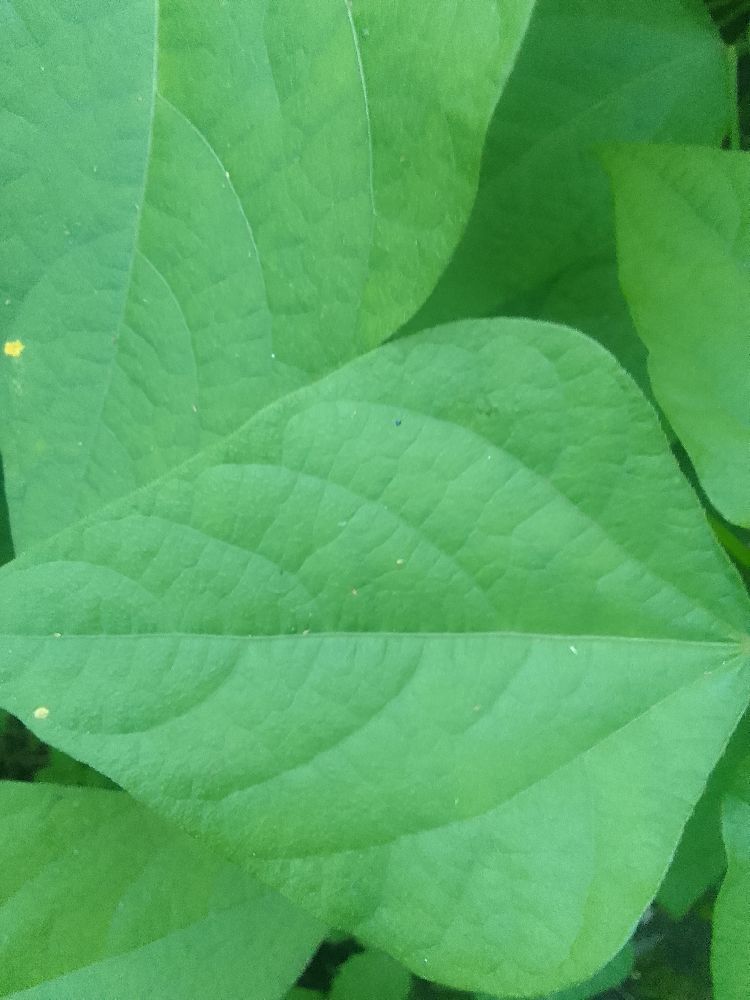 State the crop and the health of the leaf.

common bean, healthy
